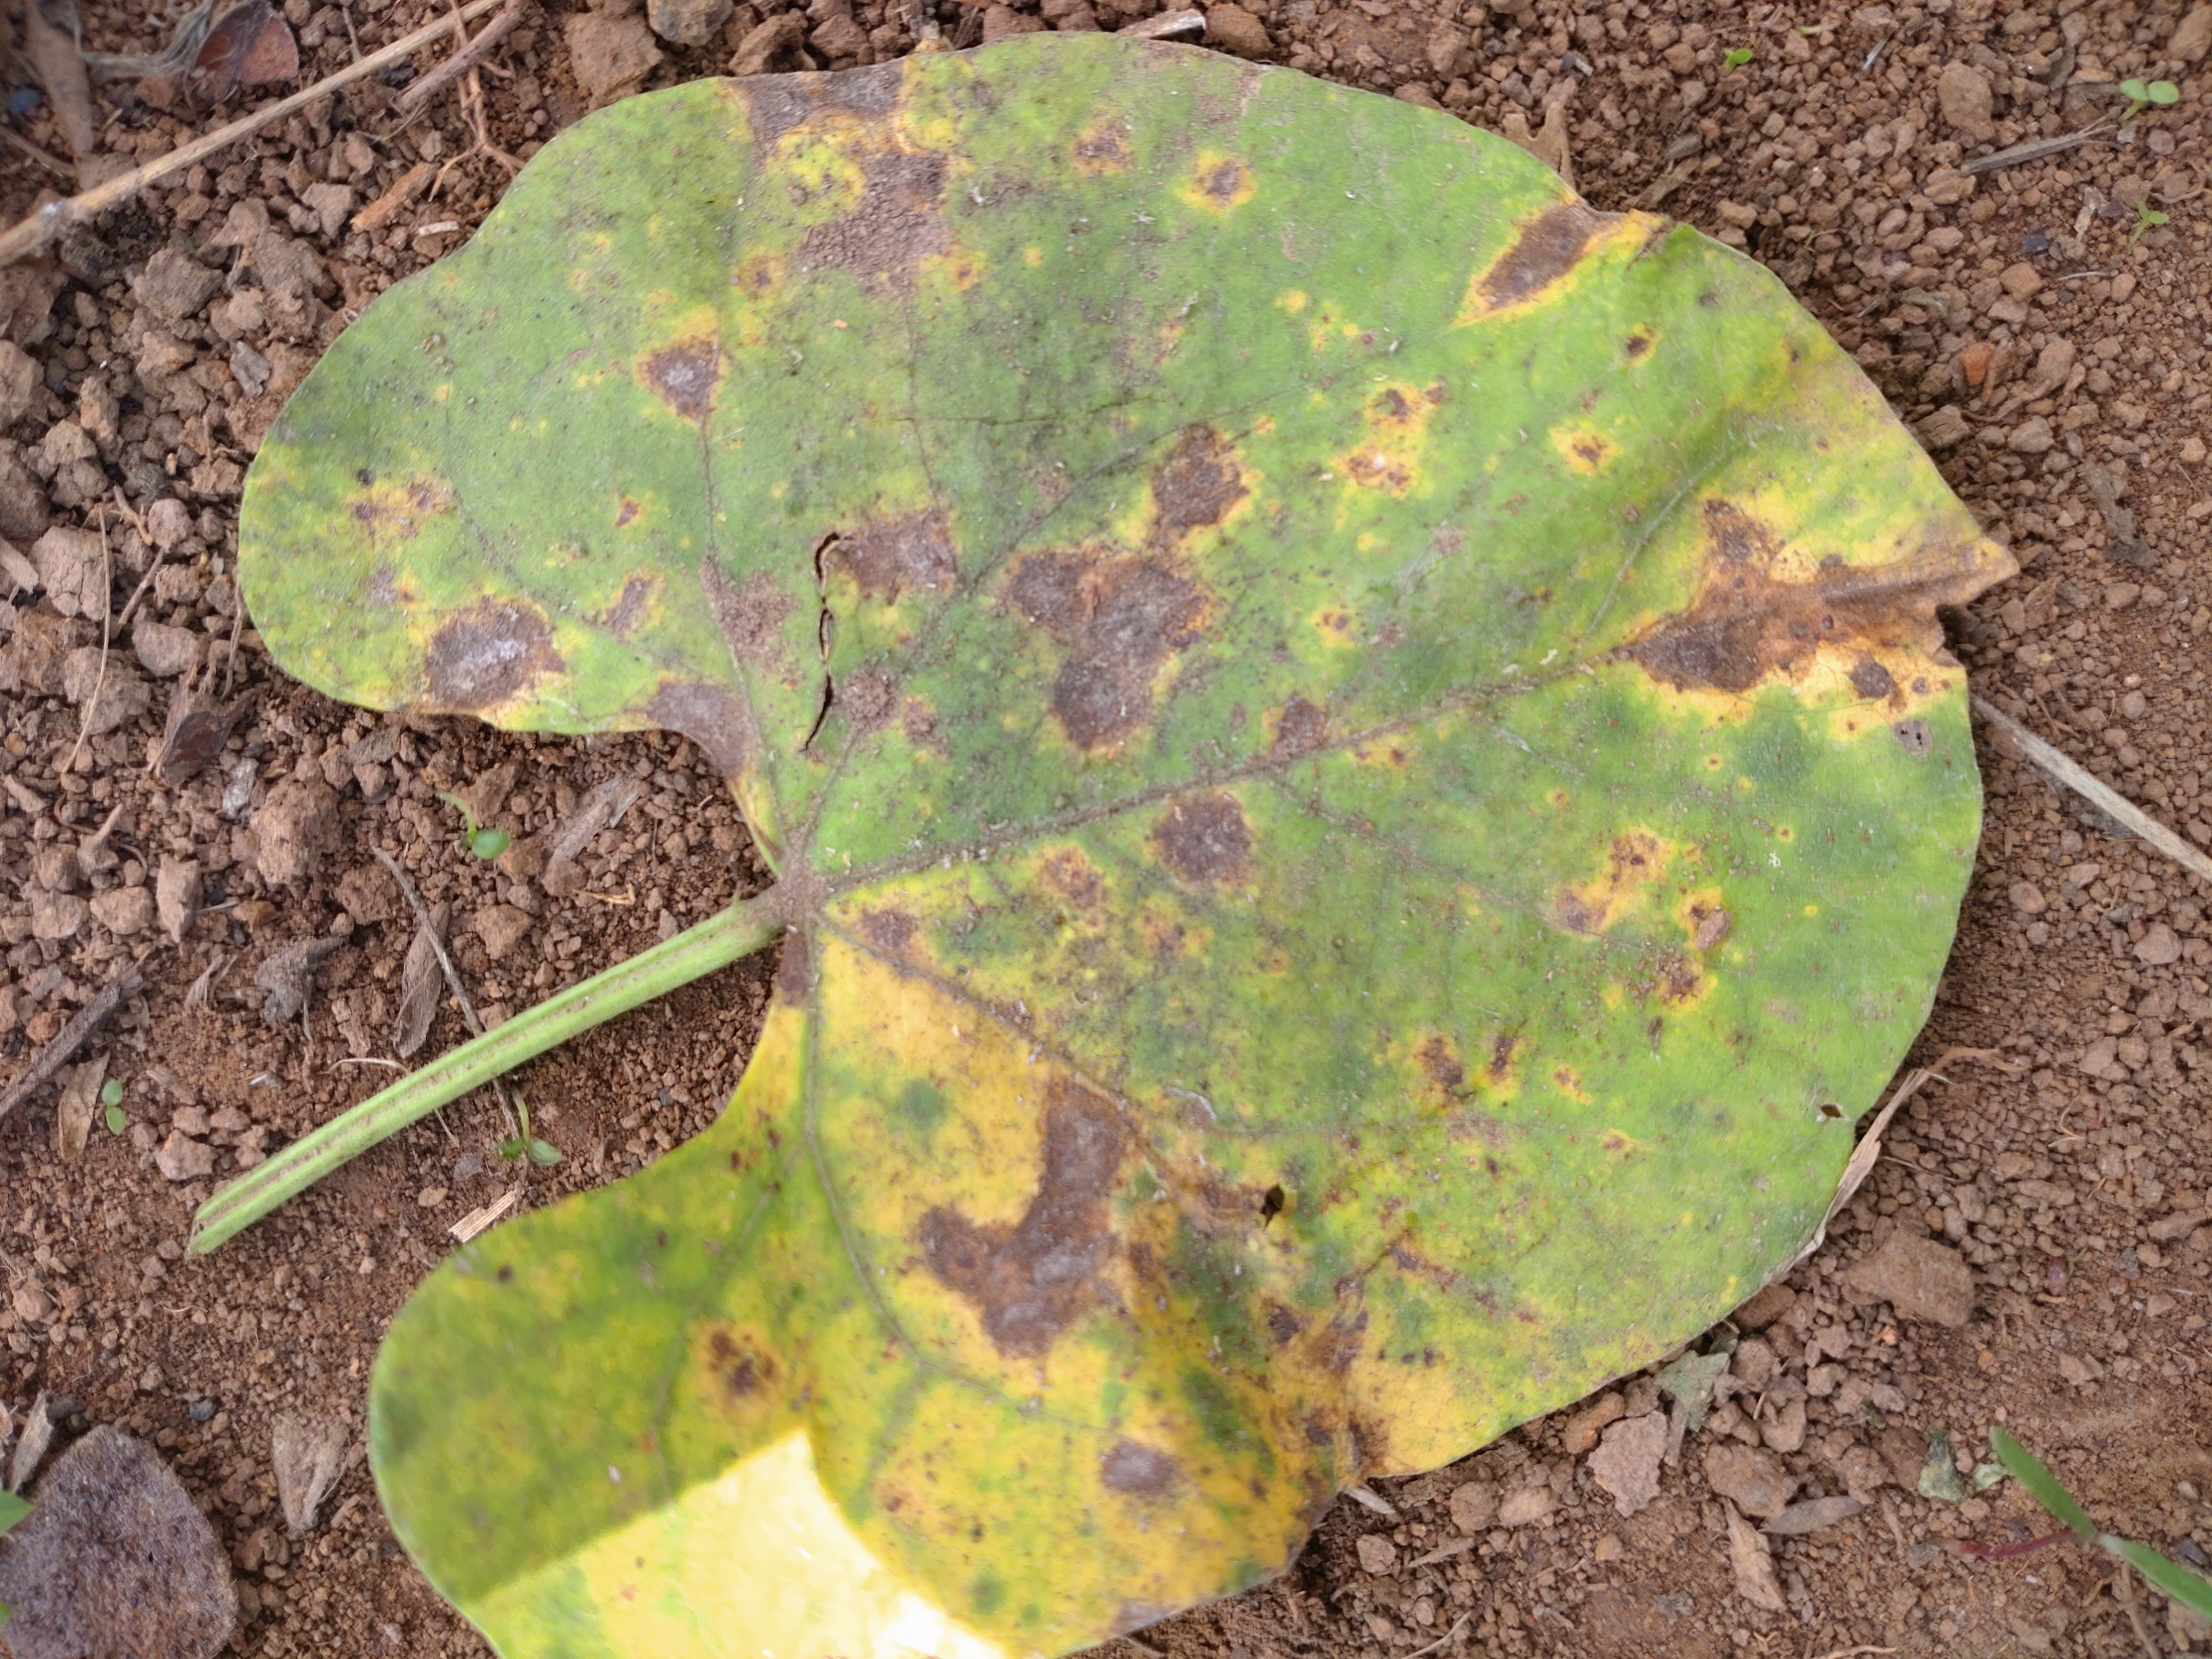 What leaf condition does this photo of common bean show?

rust
